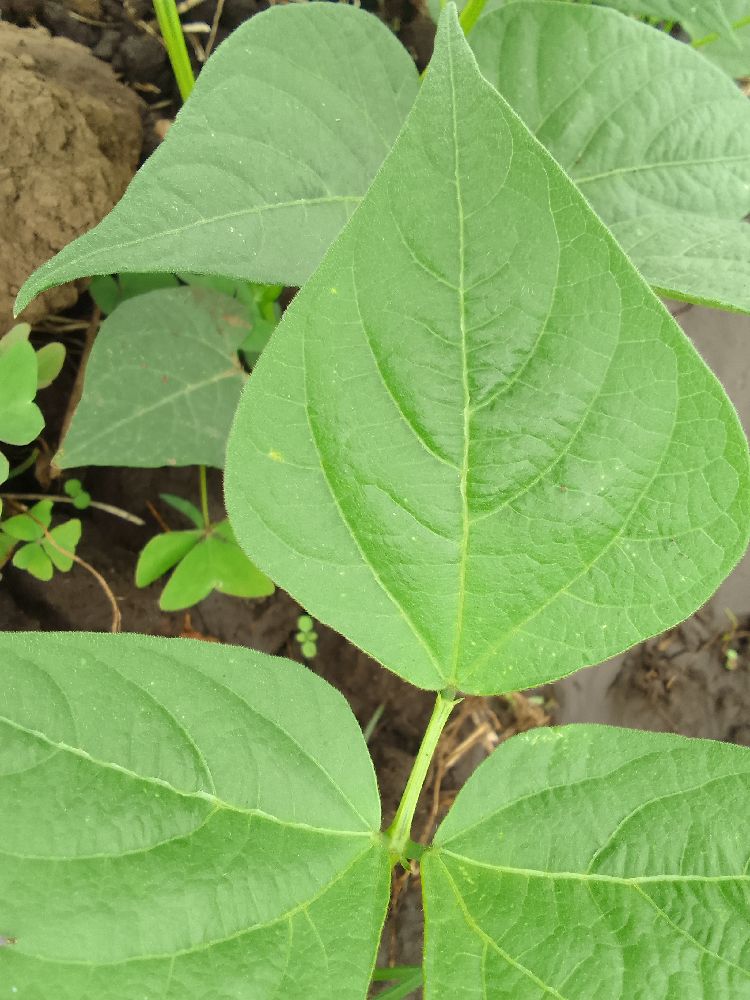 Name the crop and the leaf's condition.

common bean, healthy
